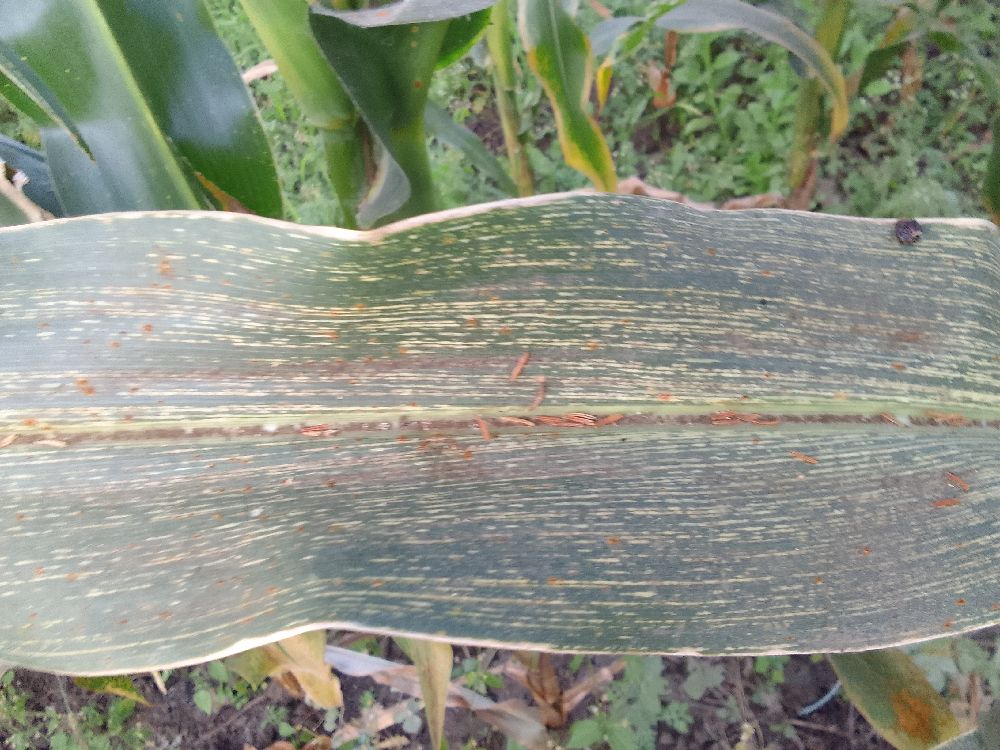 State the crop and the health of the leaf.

maize, maize streak virus
